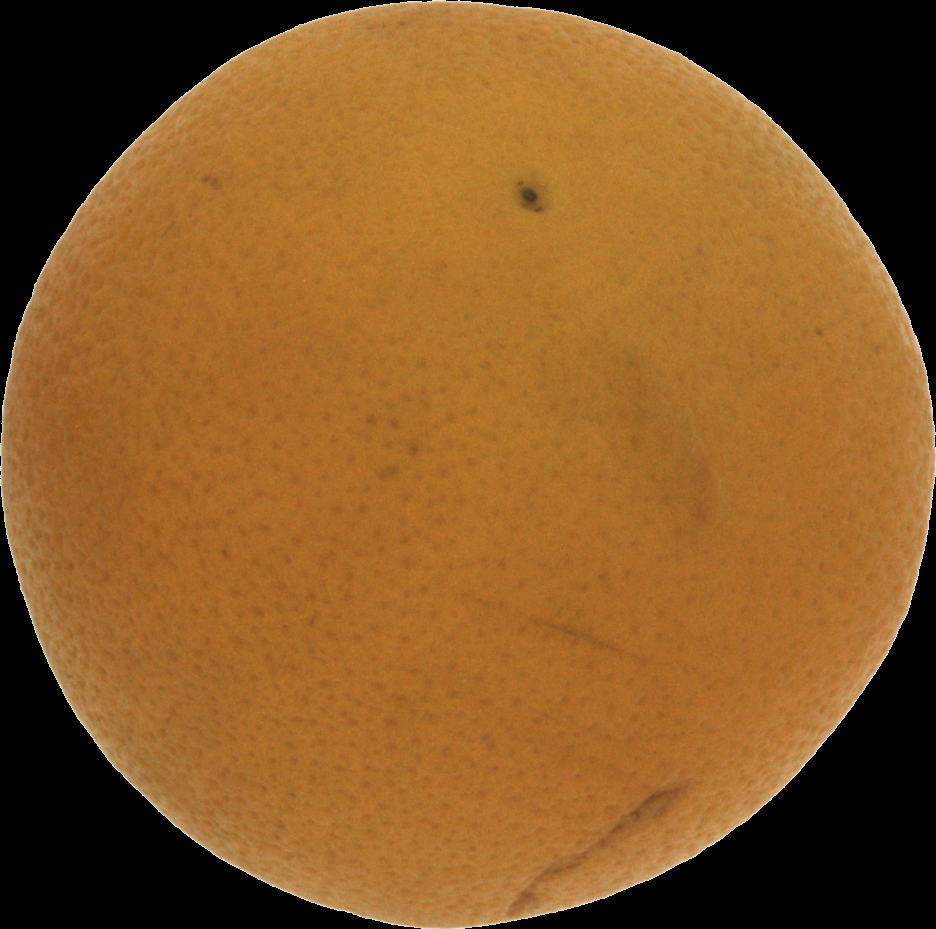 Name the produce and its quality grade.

orange, bad
